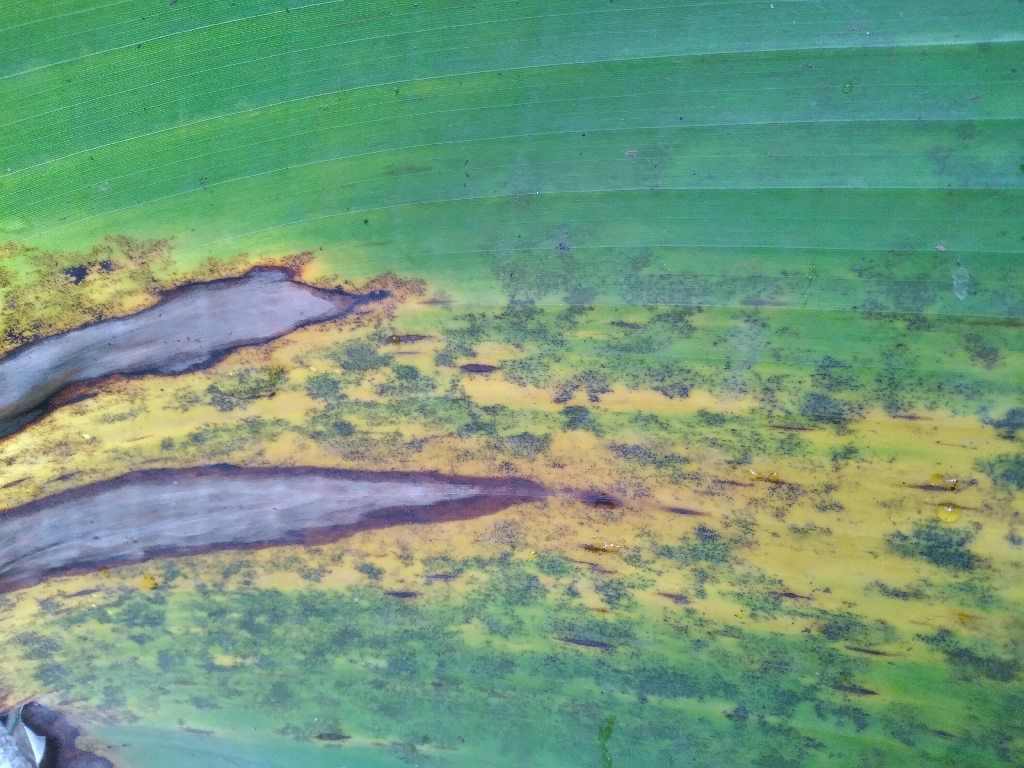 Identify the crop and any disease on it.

banana, black sigatoka
